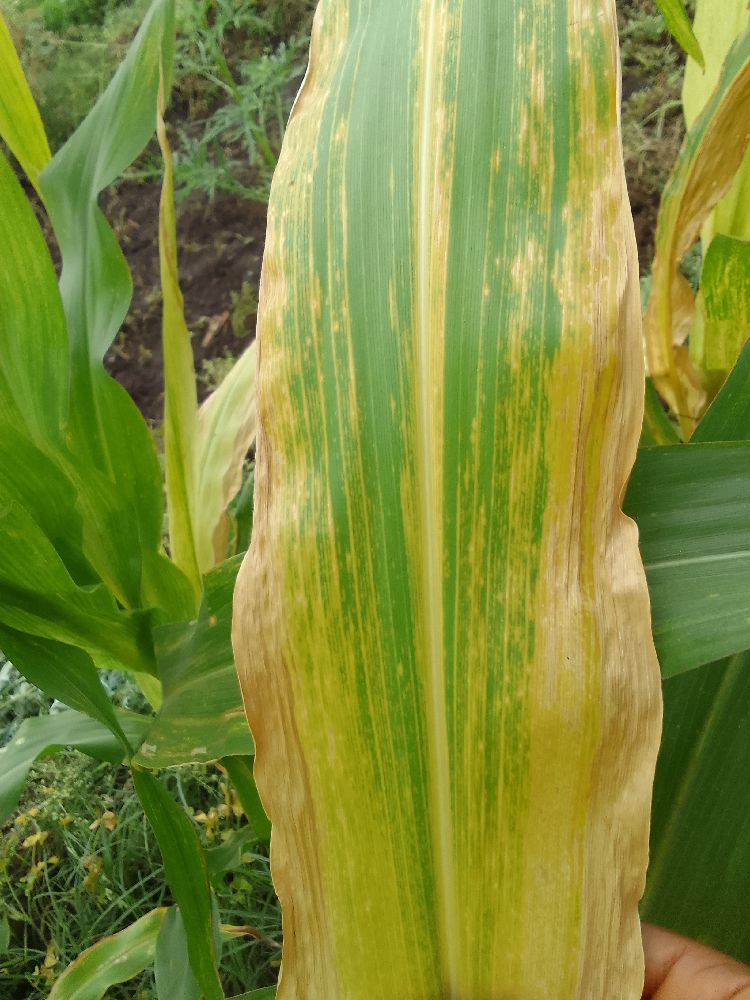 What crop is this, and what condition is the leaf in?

maize, maize lethal necrosis
